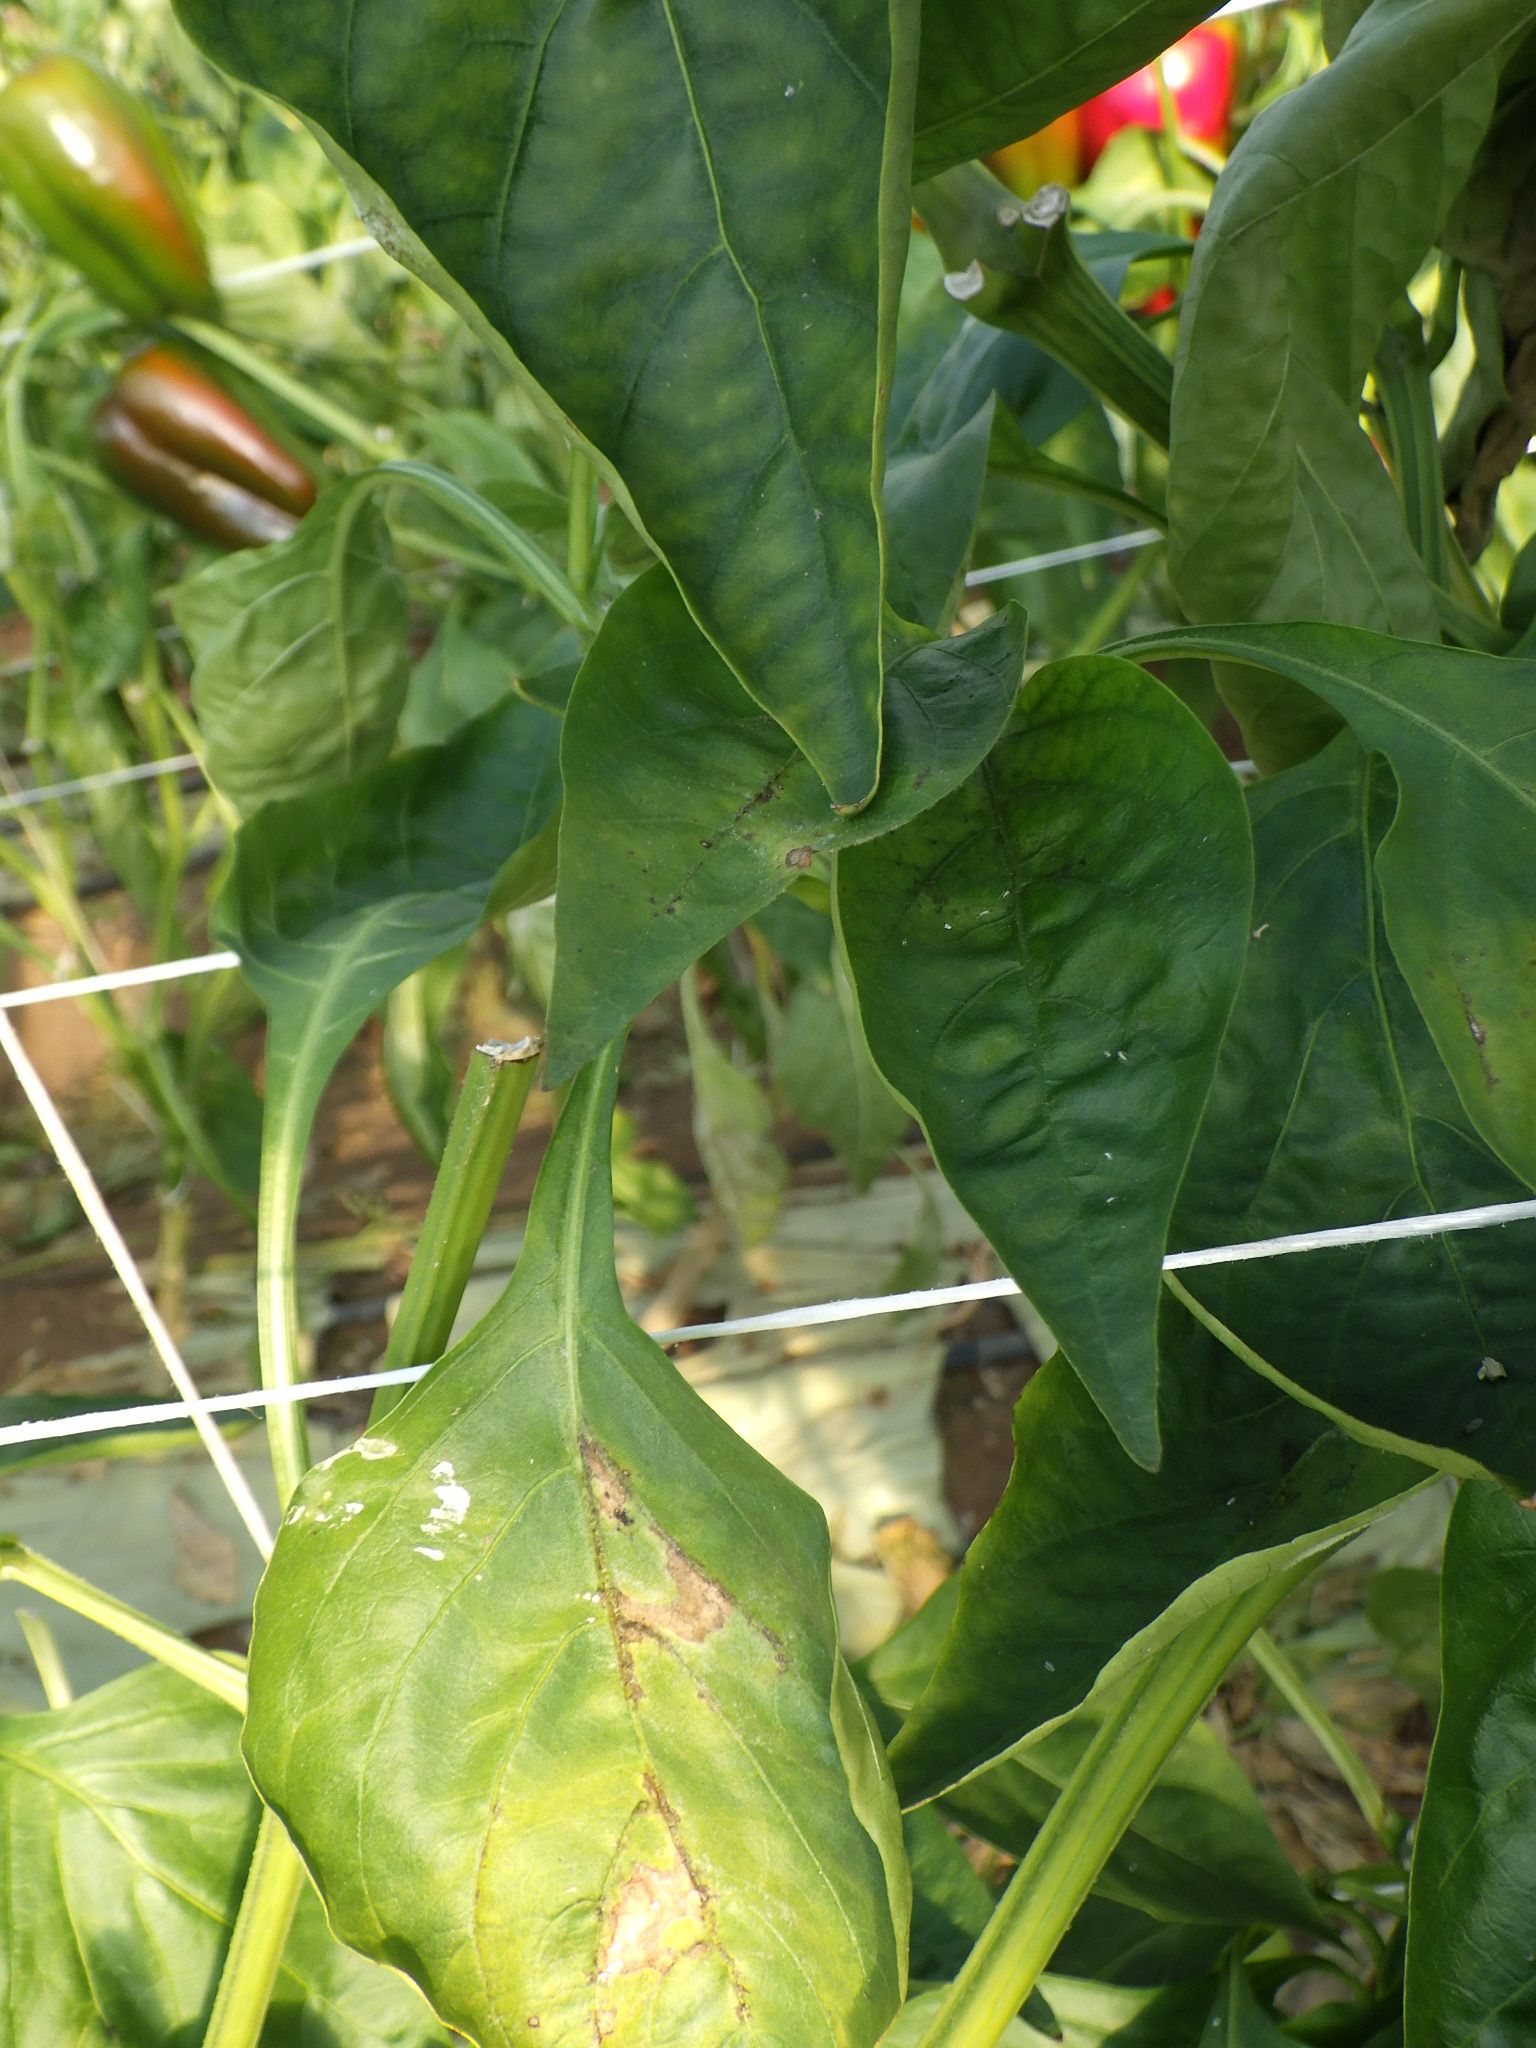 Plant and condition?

bell pepper, downy mildew
